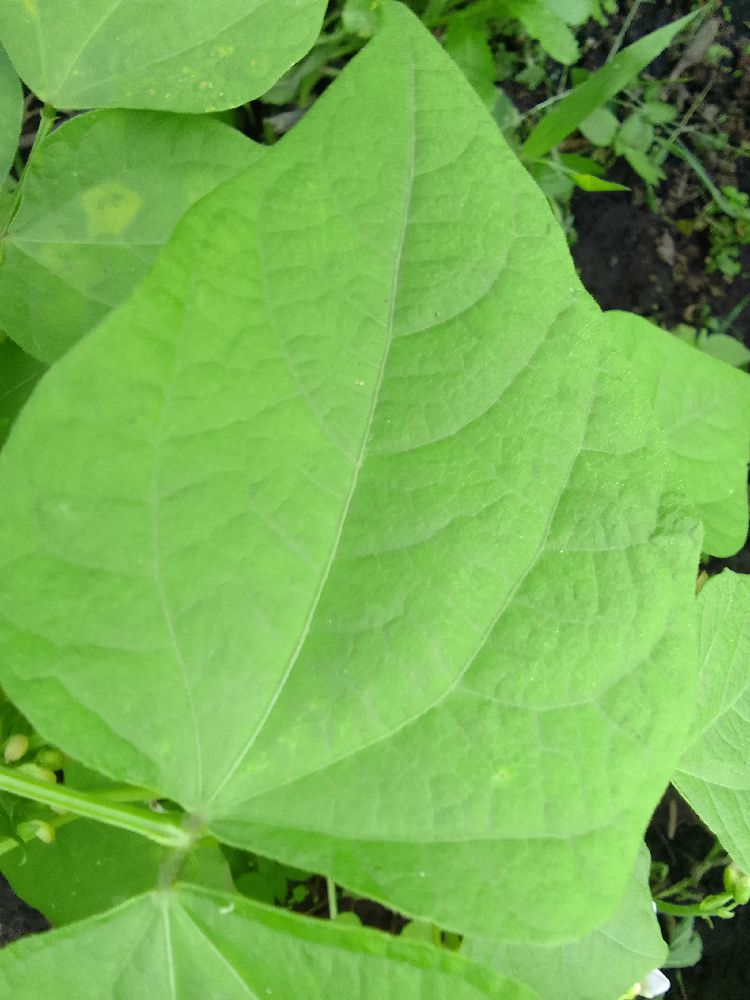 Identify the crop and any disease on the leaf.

common bean, healthy
